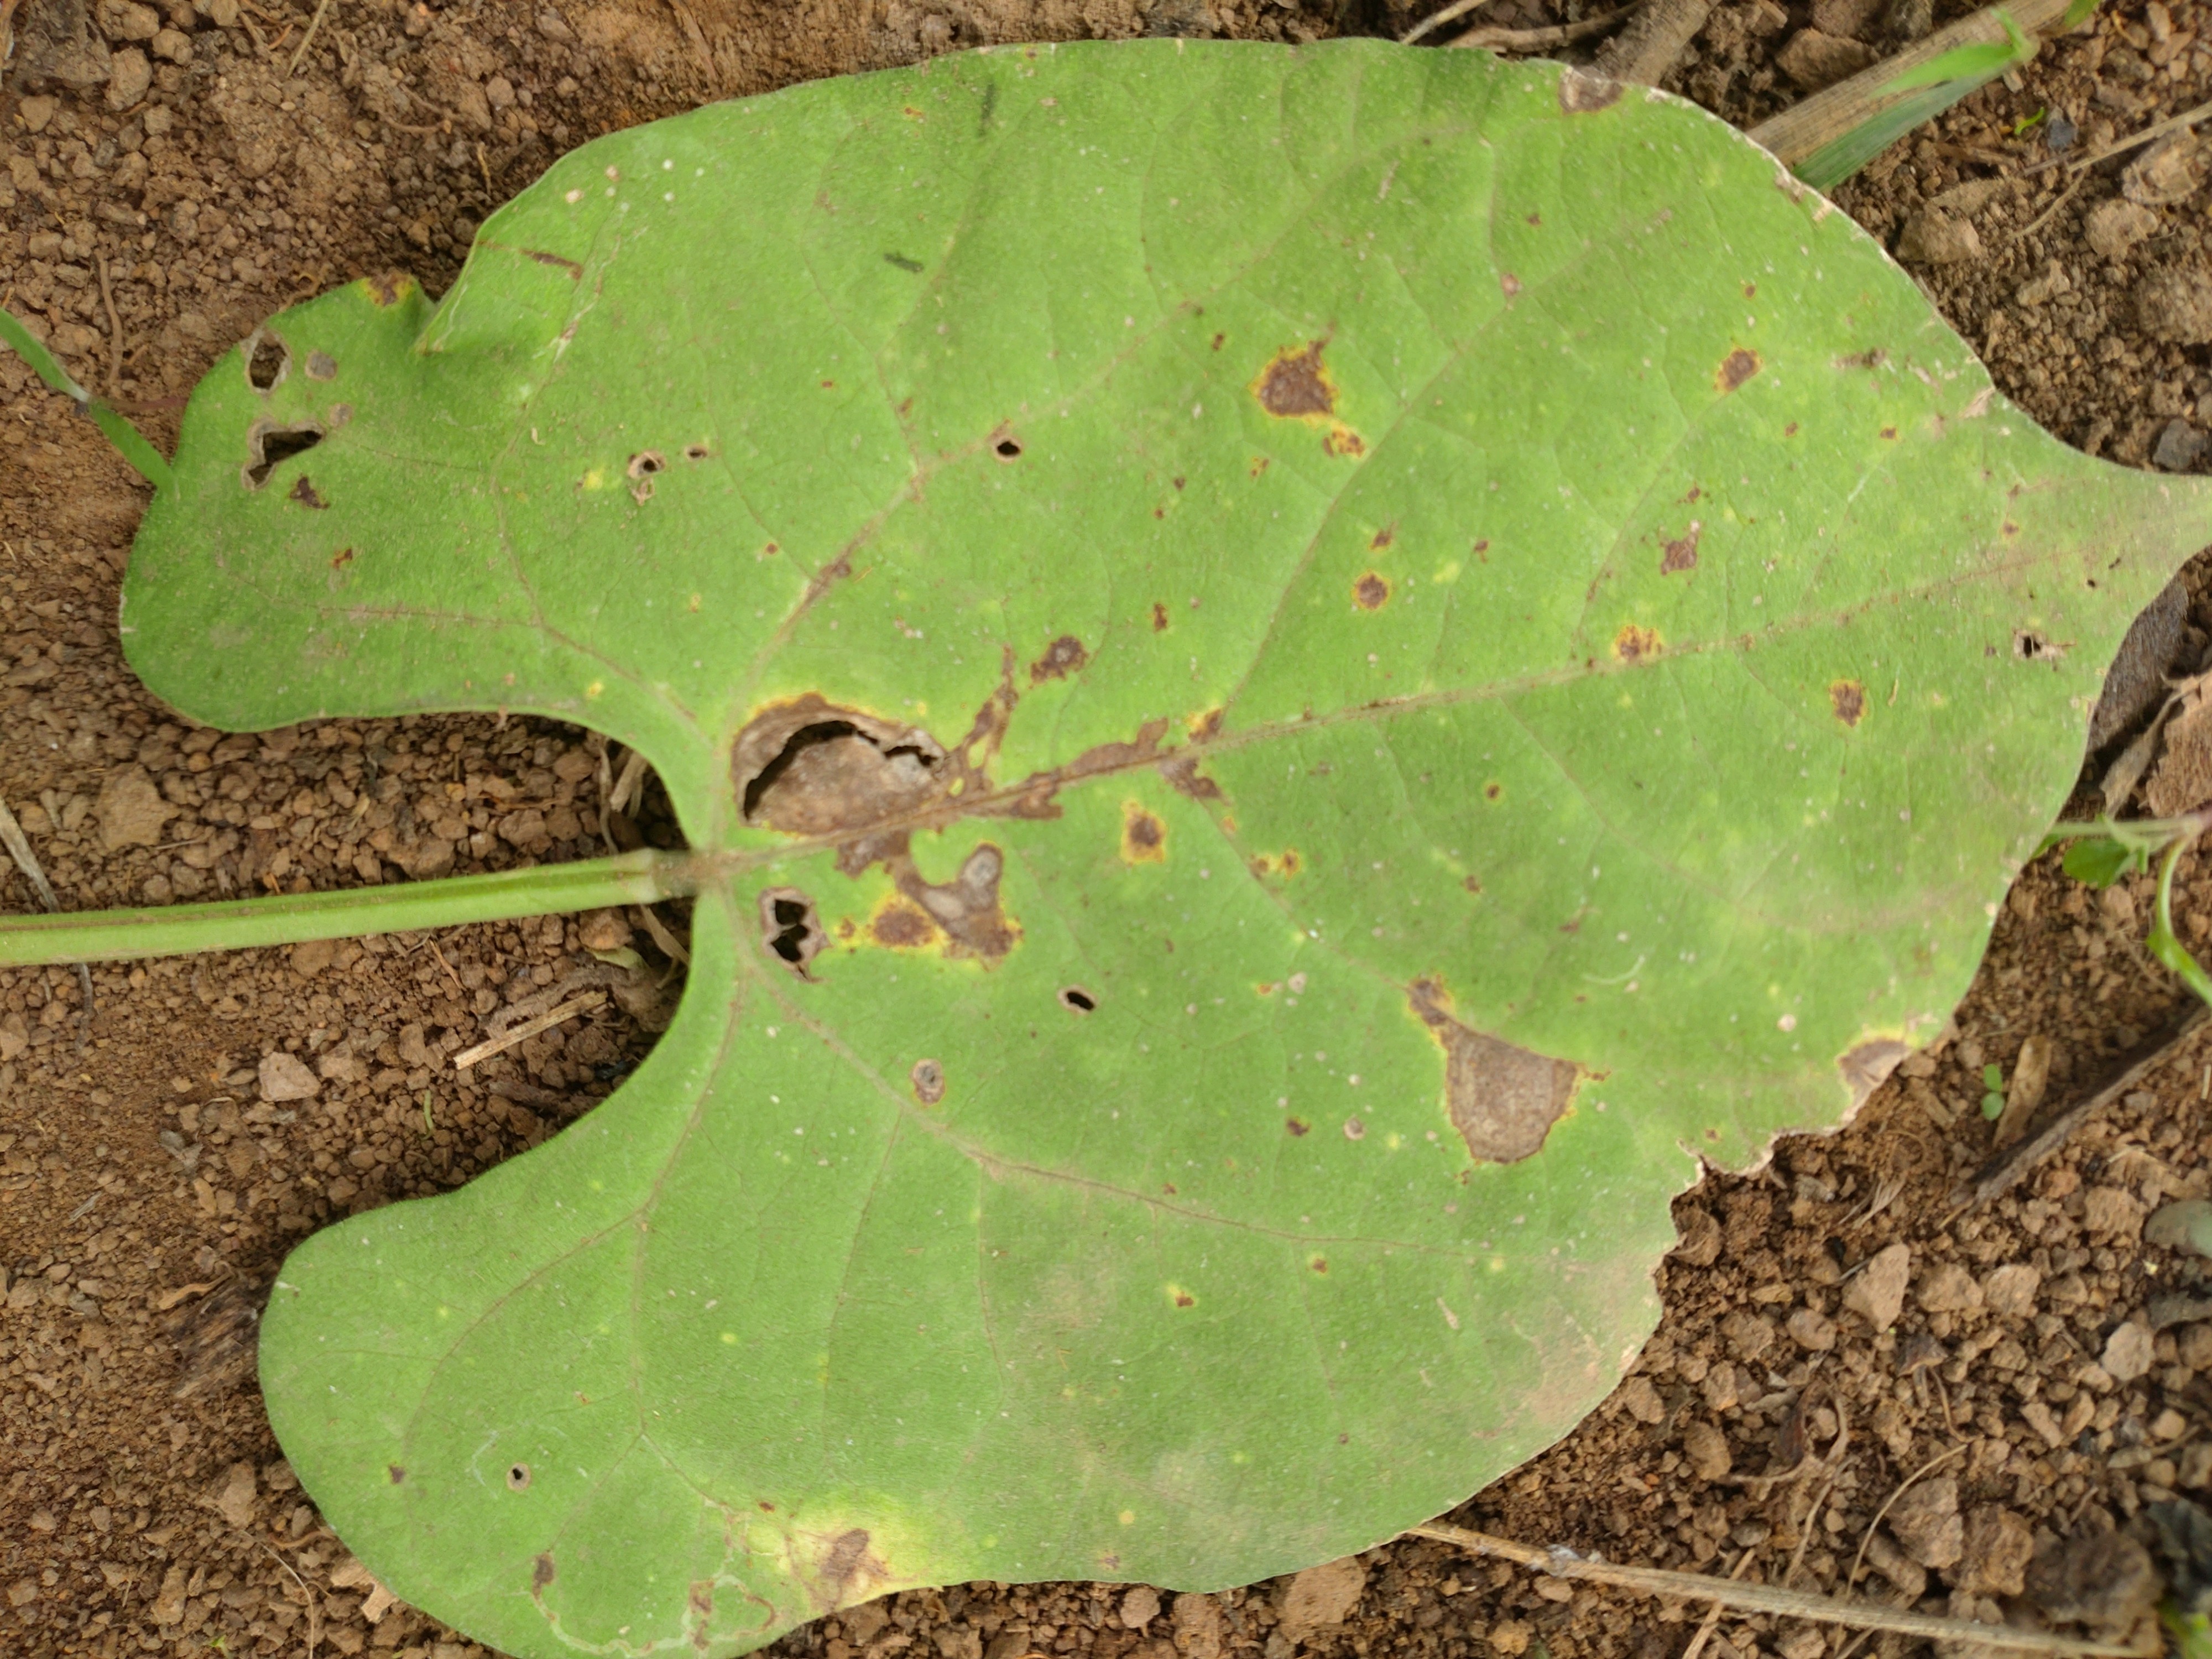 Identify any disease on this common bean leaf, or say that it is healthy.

rust
